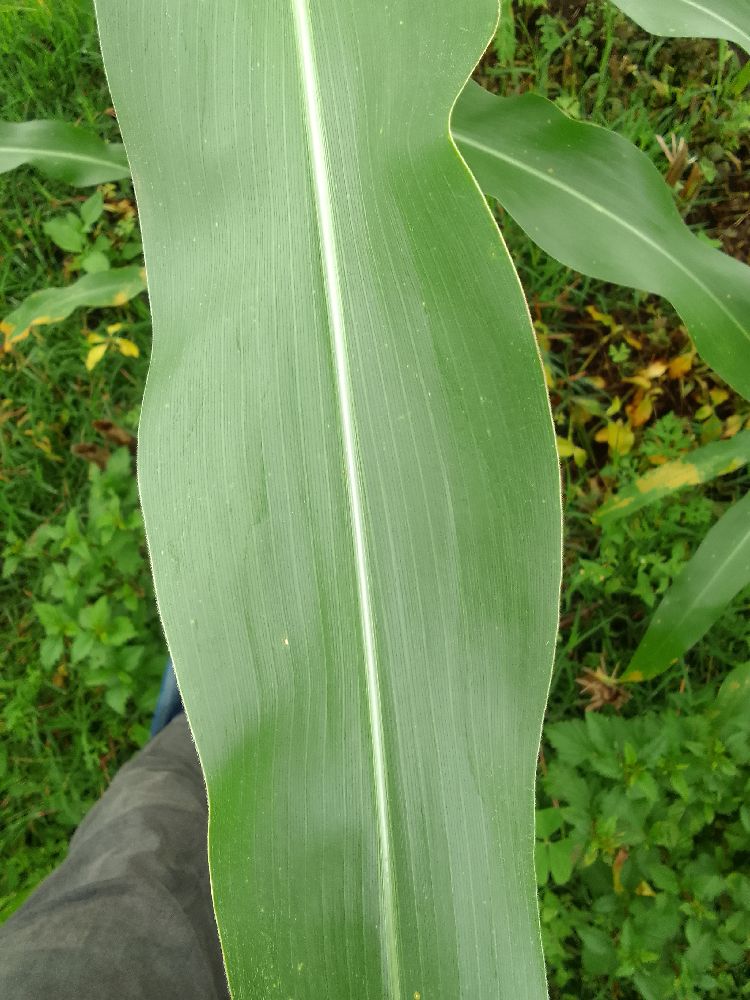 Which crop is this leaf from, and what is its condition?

maize, healthy
